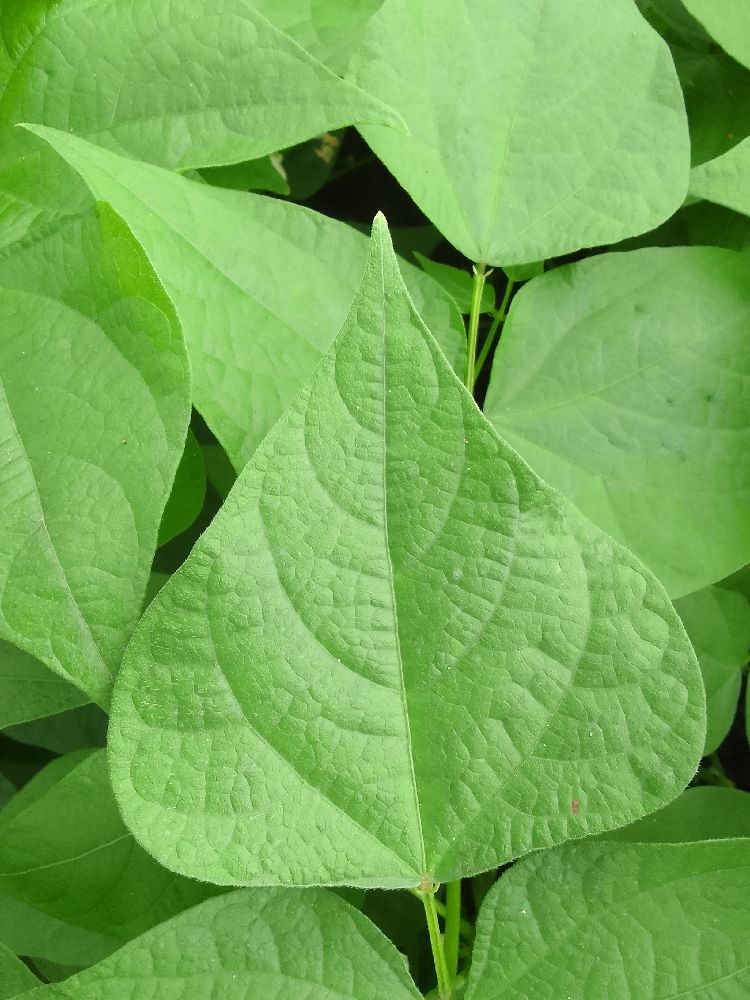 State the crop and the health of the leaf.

common bean, healthy
